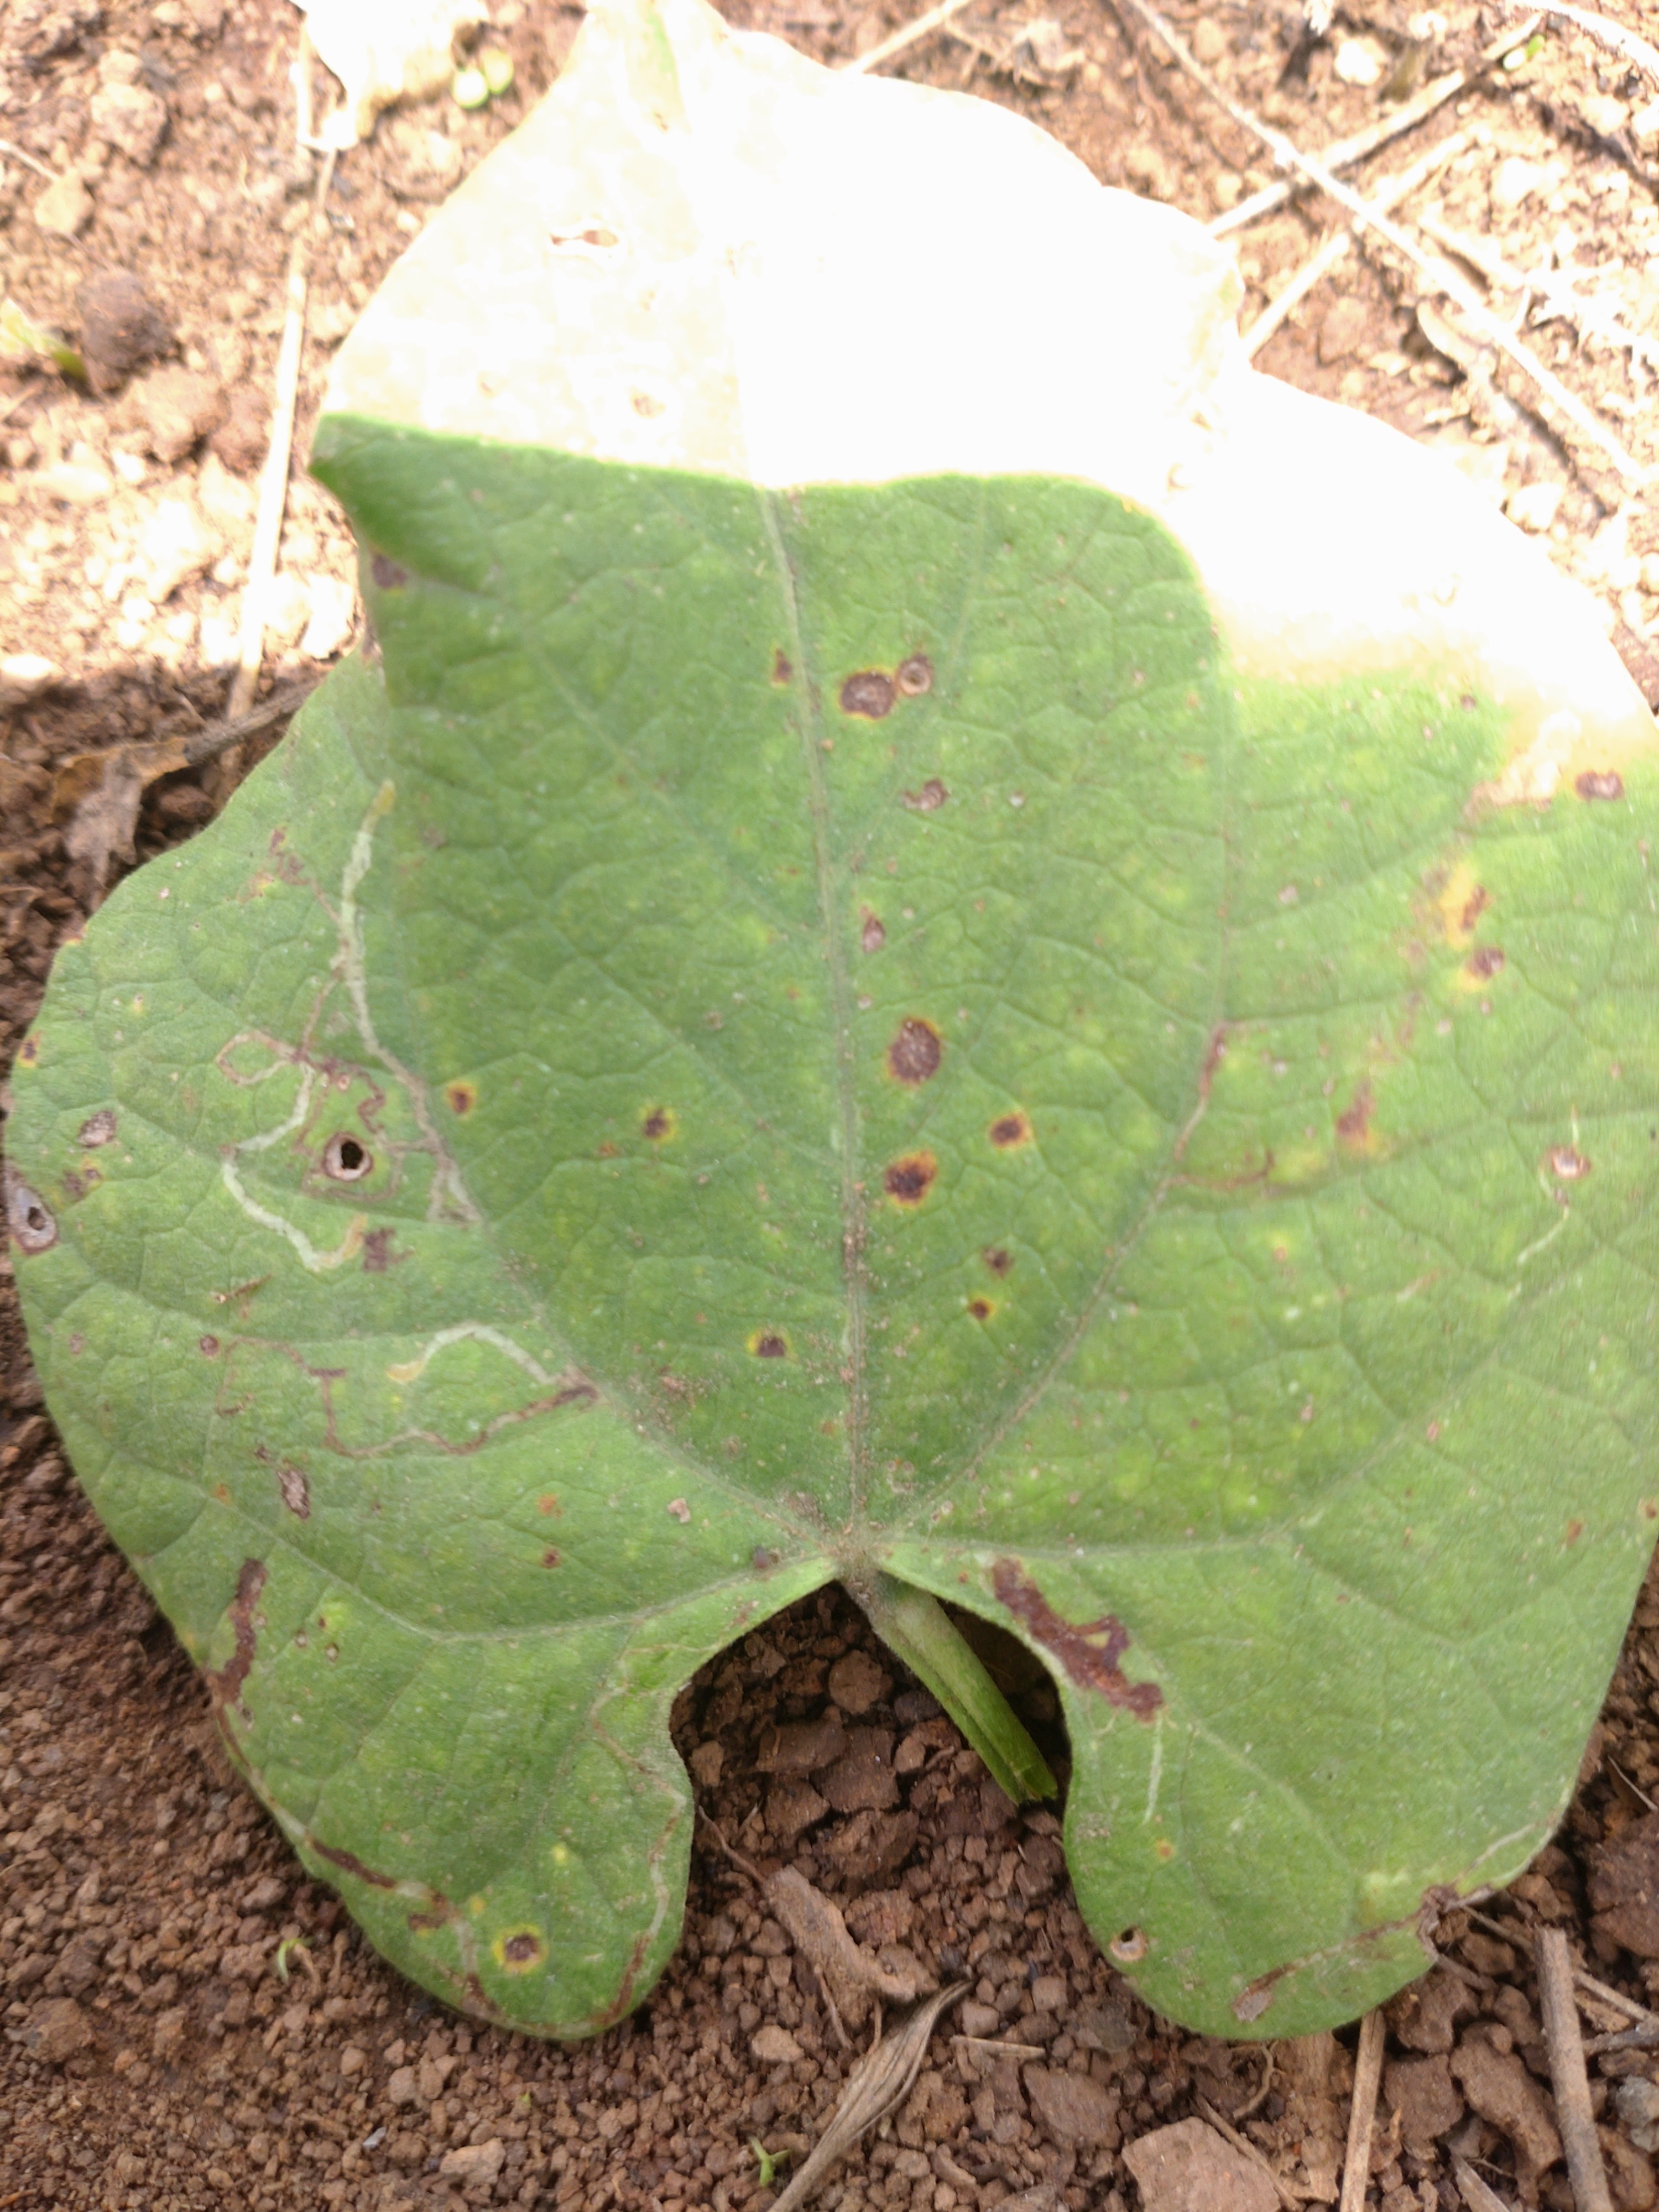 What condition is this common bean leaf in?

rust
